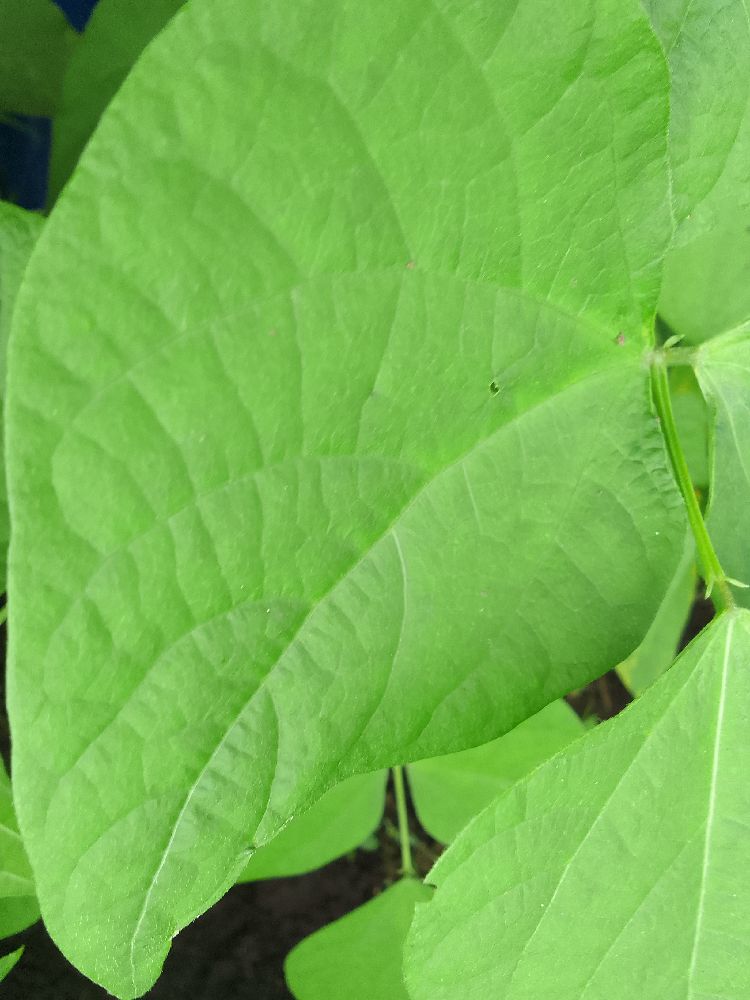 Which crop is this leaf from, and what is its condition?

common bean, healthy
